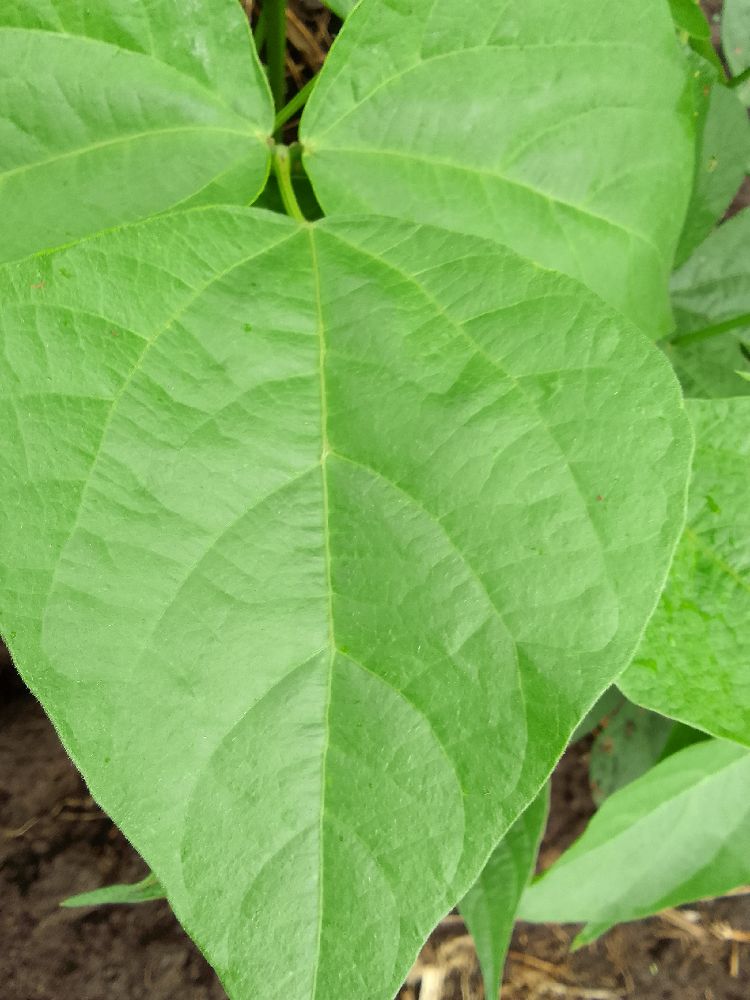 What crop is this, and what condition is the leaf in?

common bean, healthy
